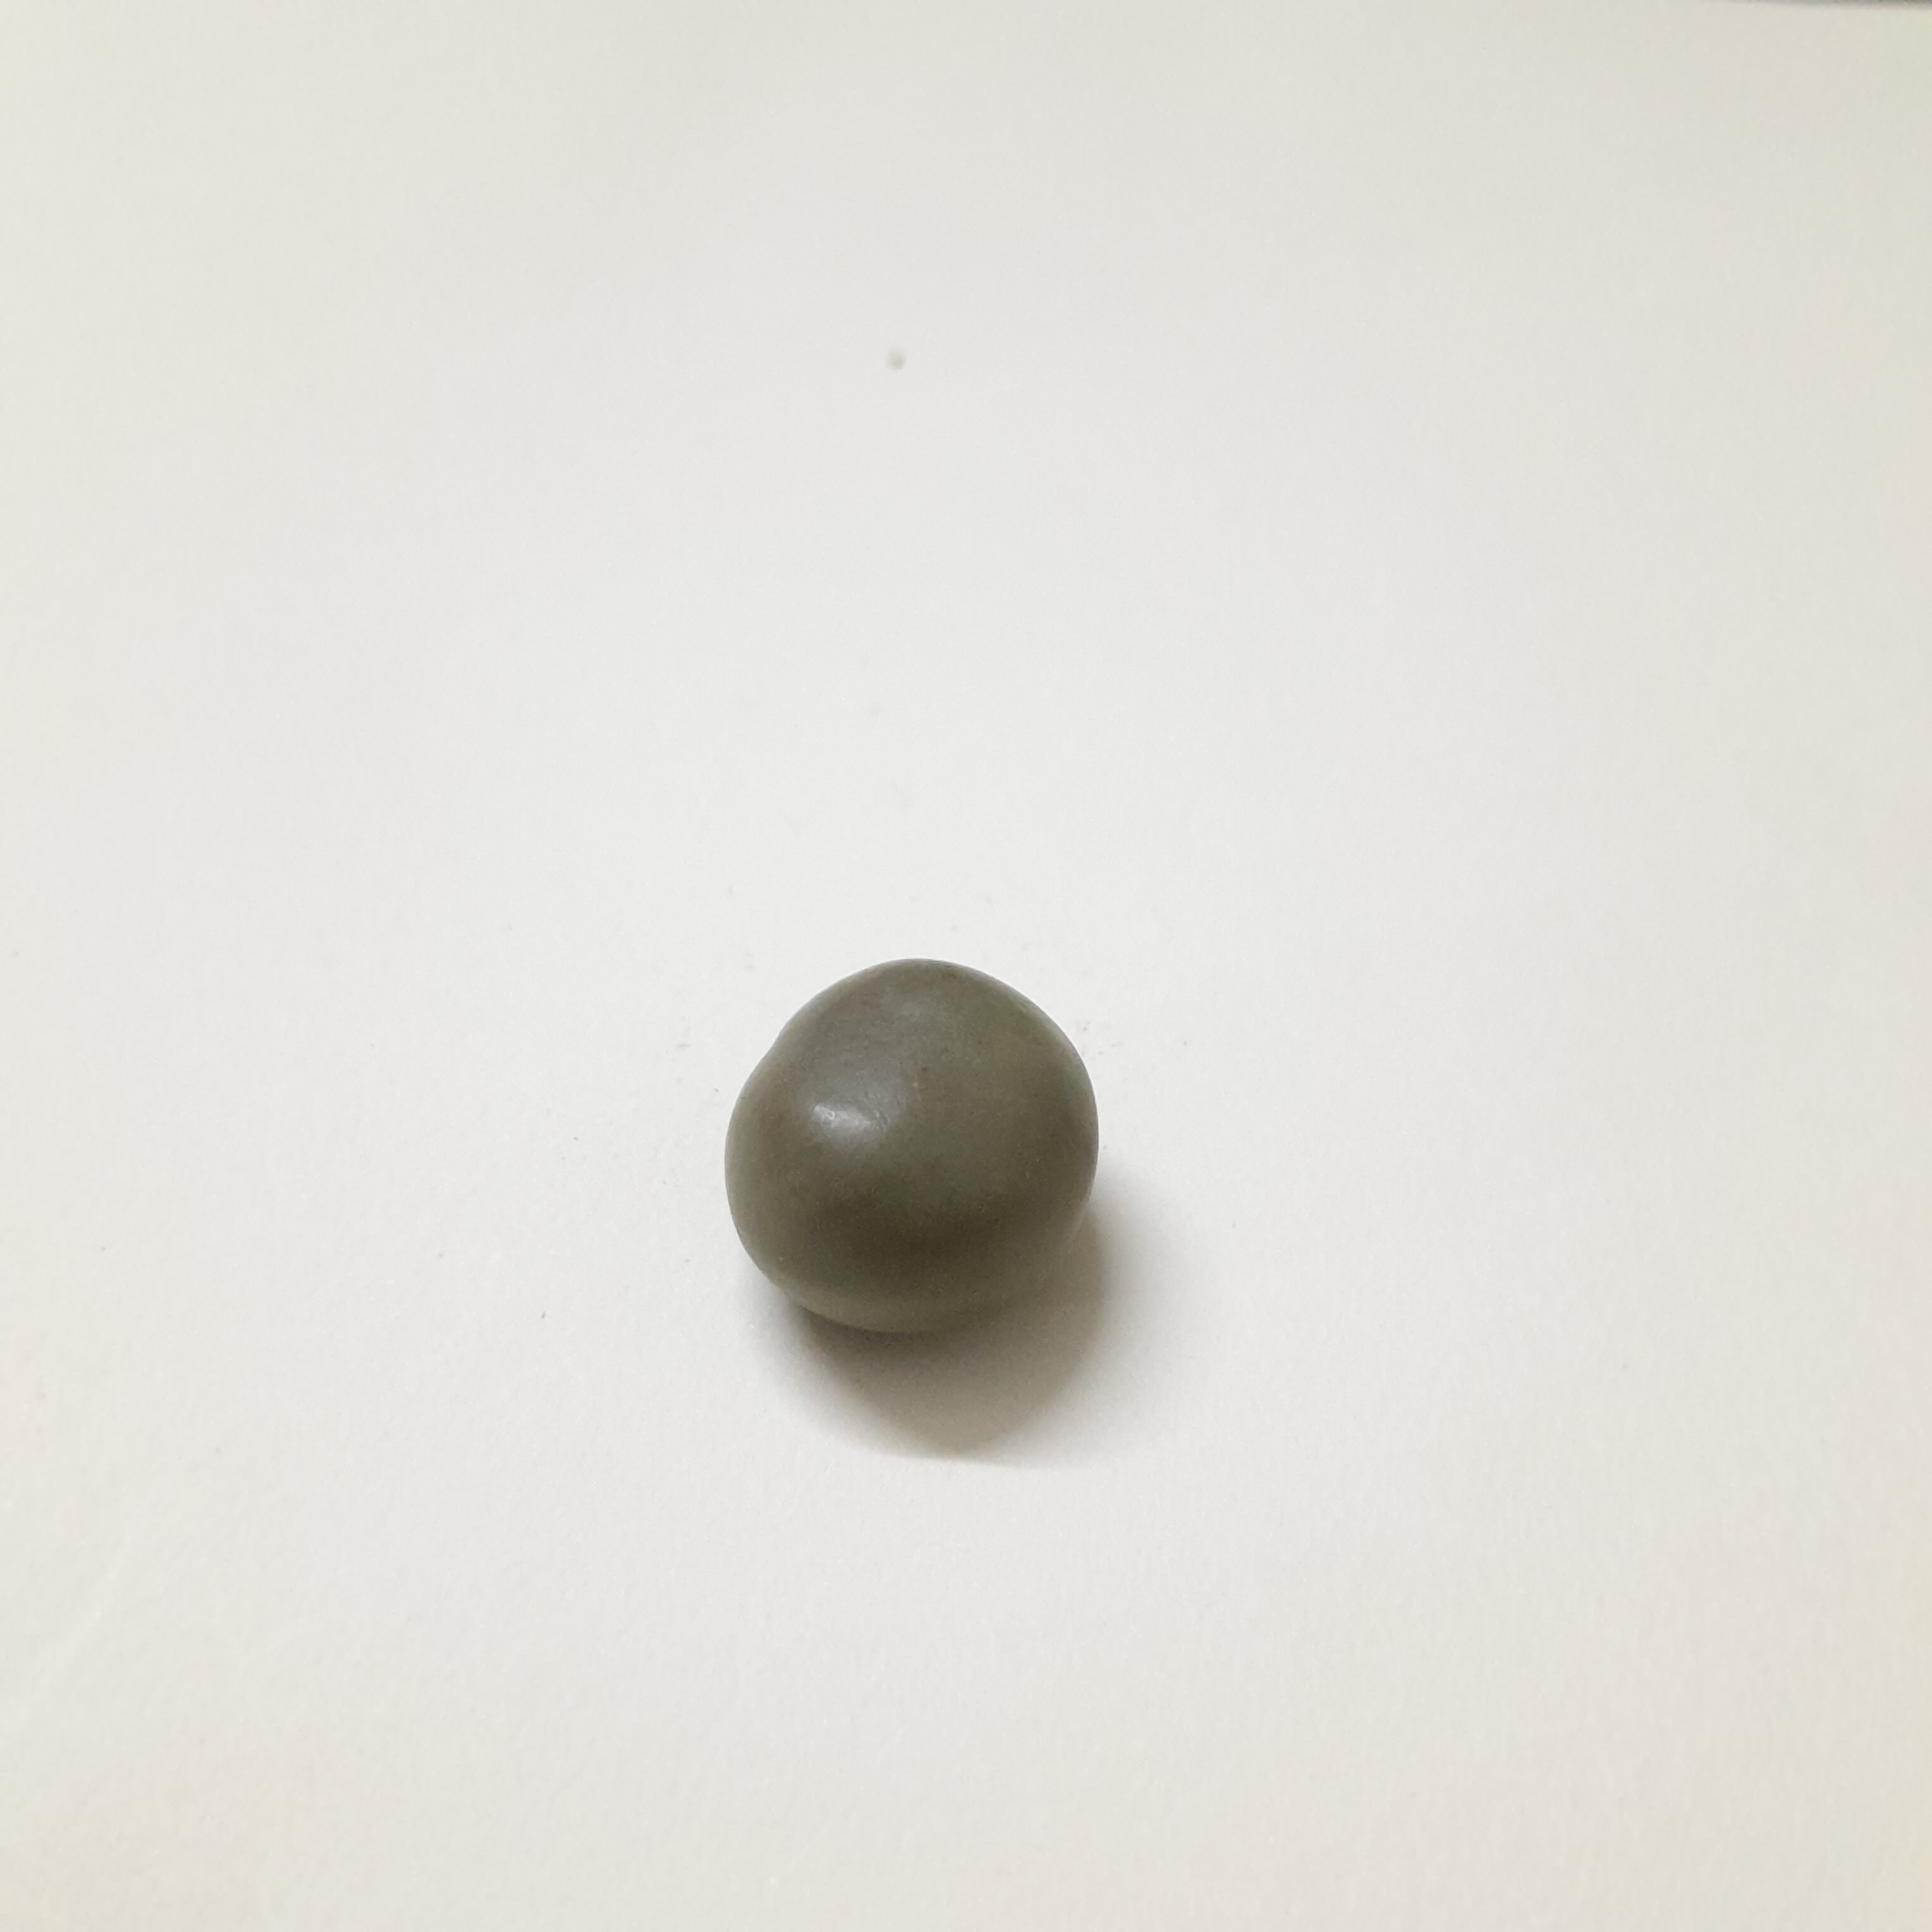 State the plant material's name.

sagargota
